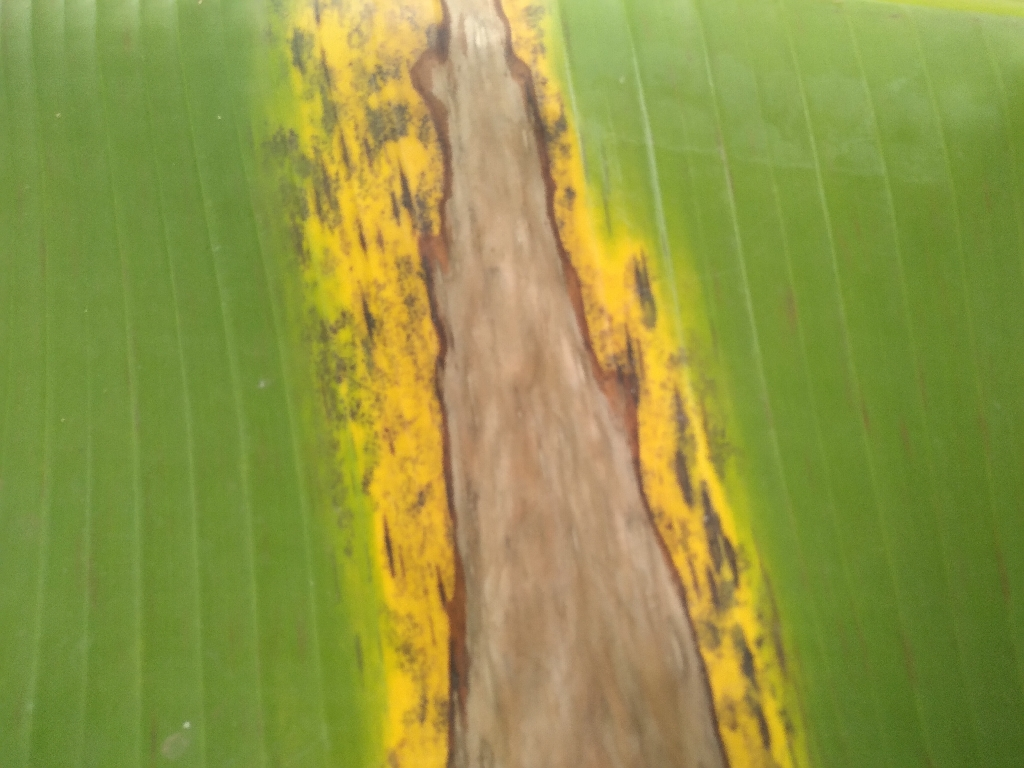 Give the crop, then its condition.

banana, black sigatoka
